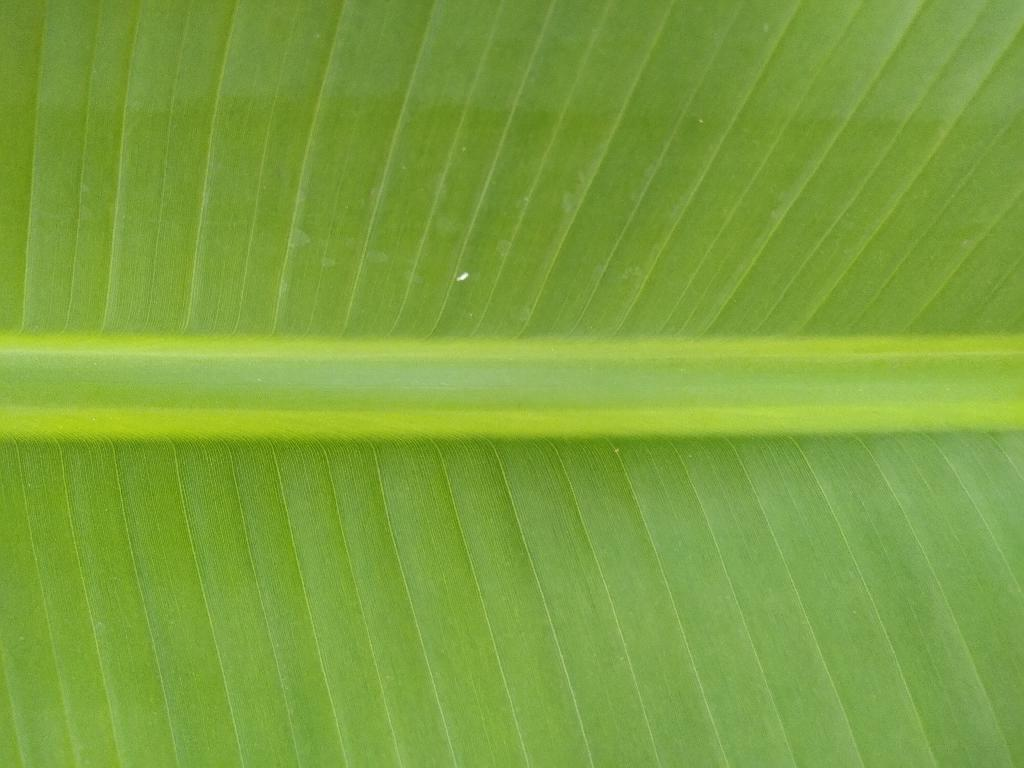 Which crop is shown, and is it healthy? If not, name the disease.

banana, healthy
